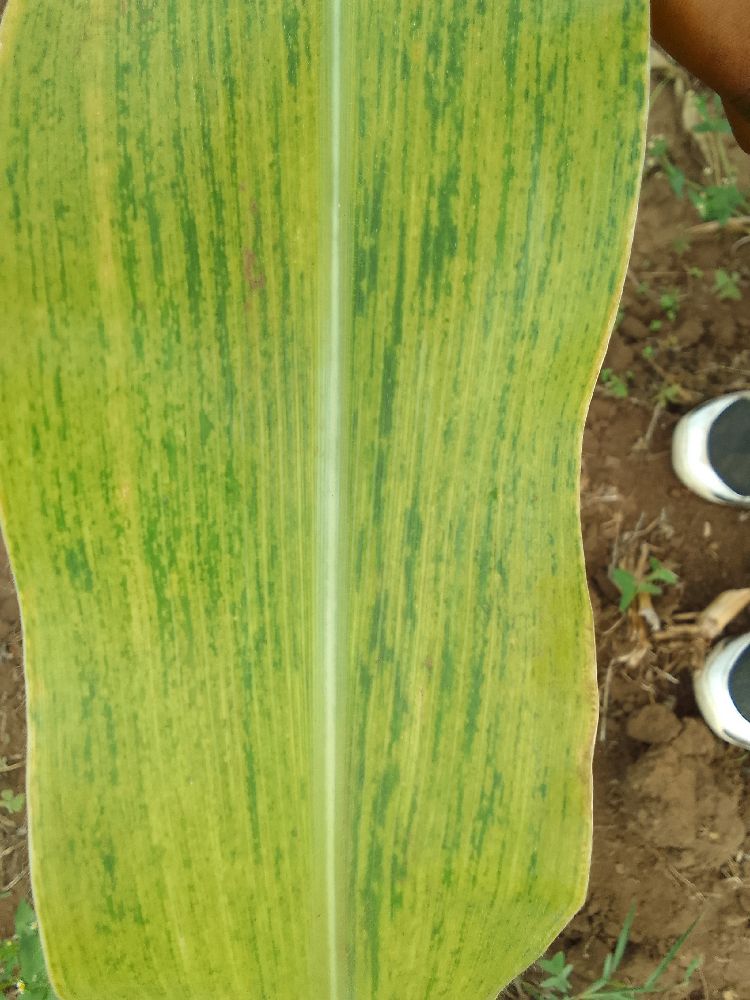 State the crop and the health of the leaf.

maize, maize lethal necrosis
